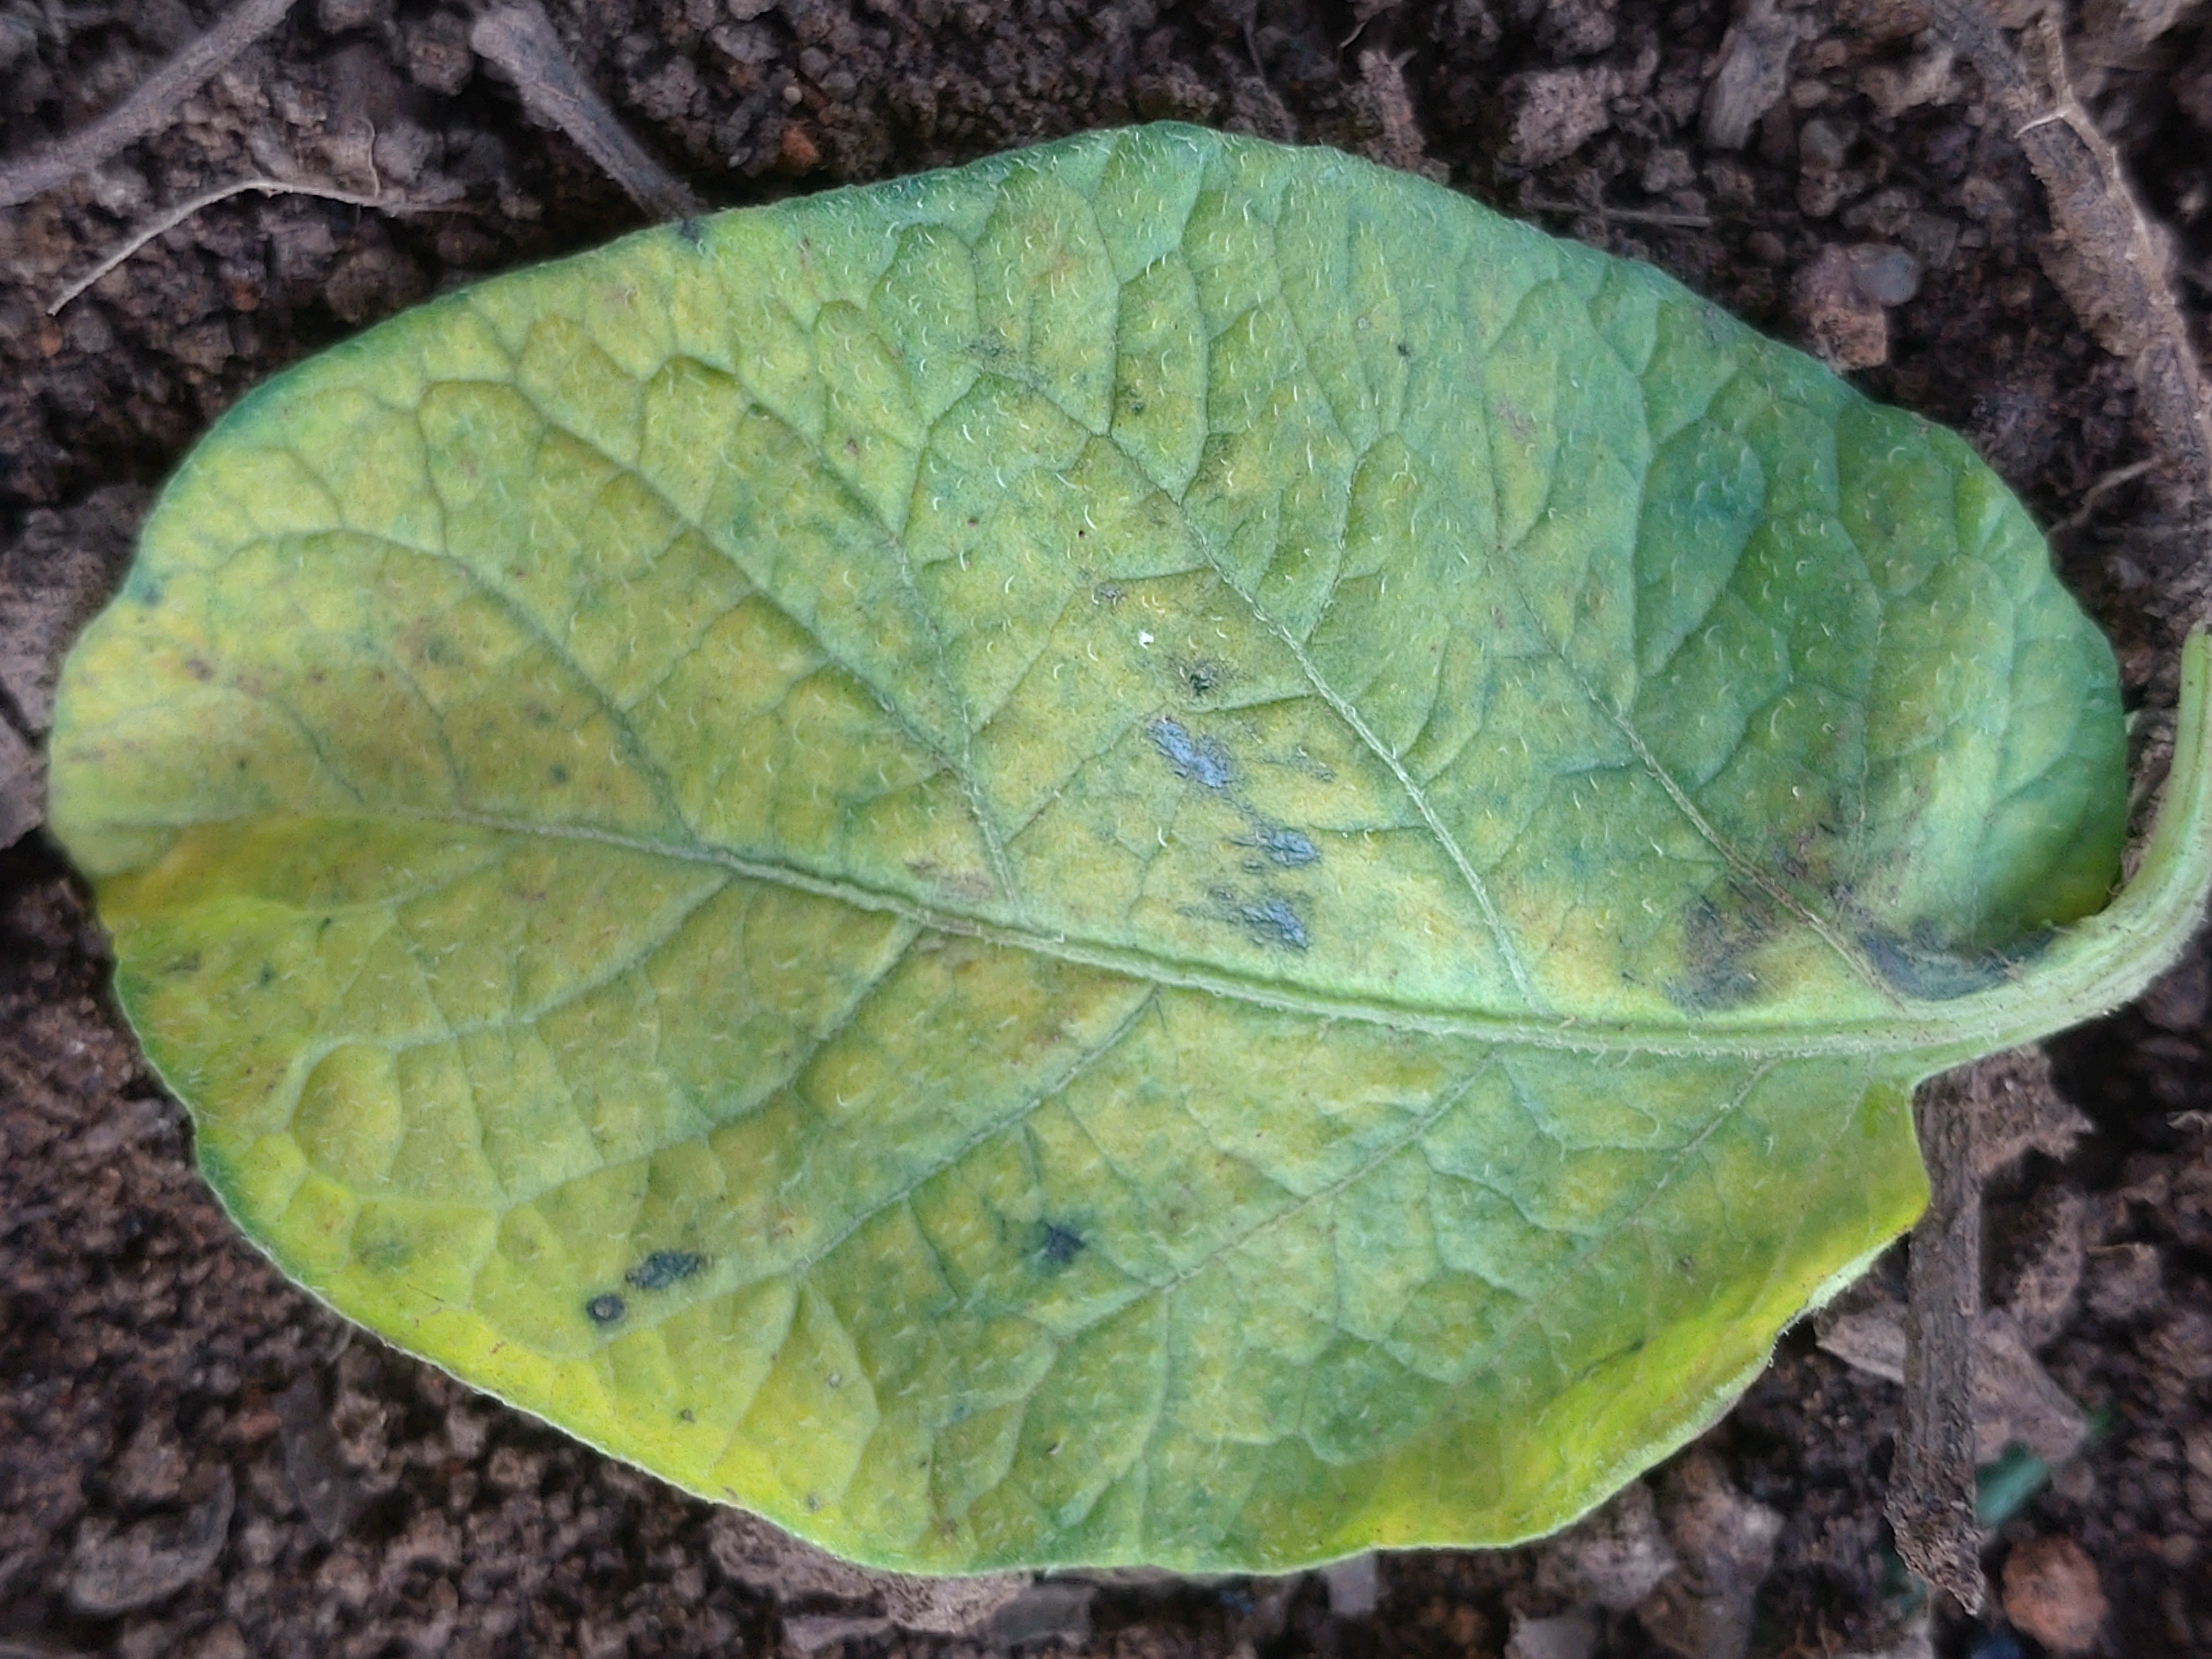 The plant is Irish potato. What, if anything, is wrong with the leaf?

late blight
